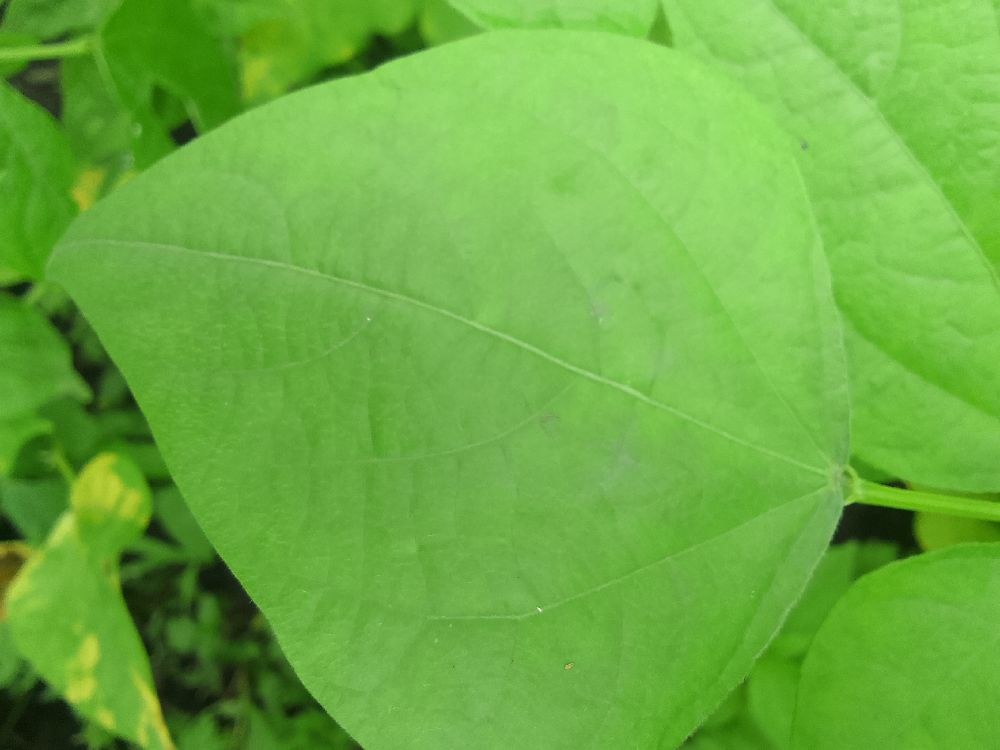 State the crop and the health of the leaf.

common bean, healthy
